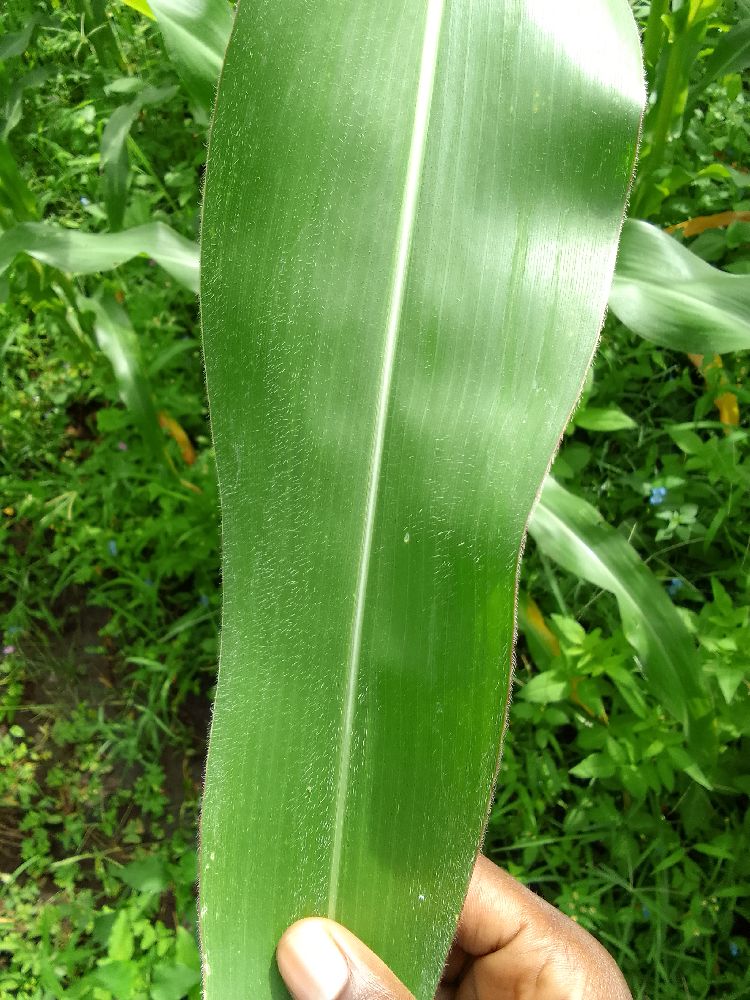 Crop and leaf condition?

maize, healthy
